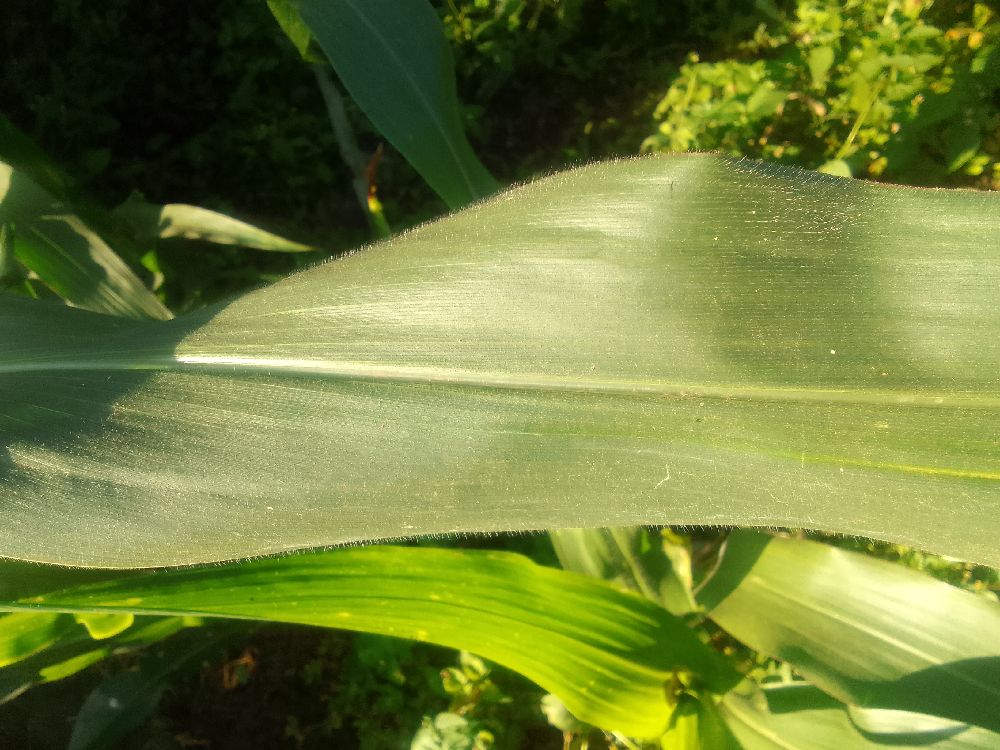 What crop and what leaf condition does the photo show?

maize, healthy
